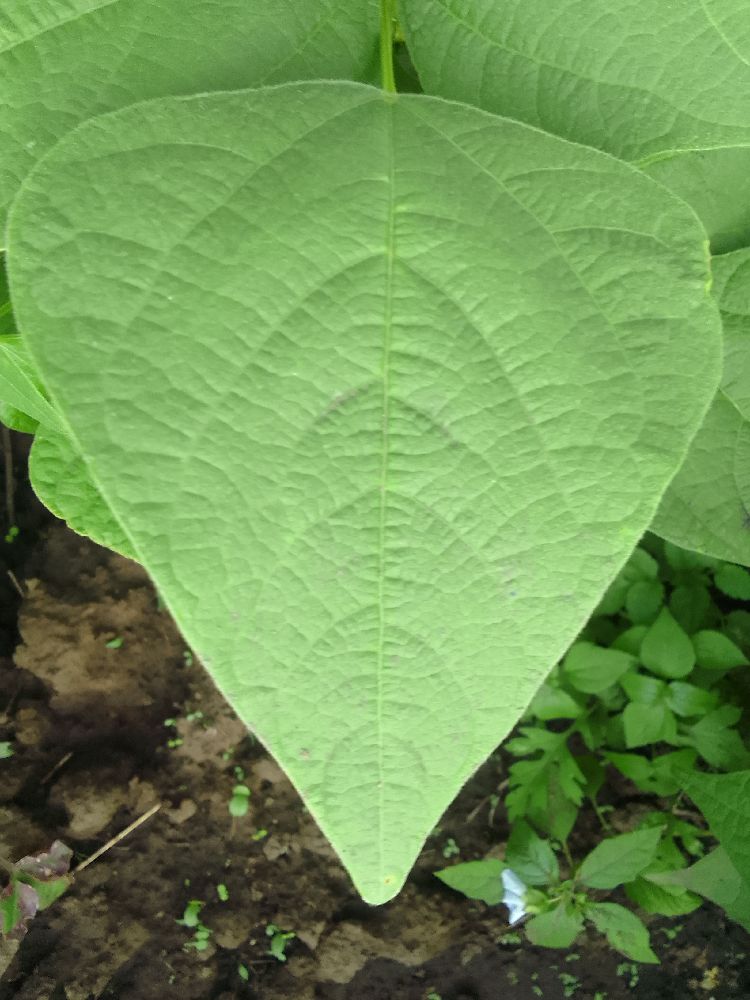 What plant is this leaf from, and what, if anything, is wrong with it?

common bean, healthy
